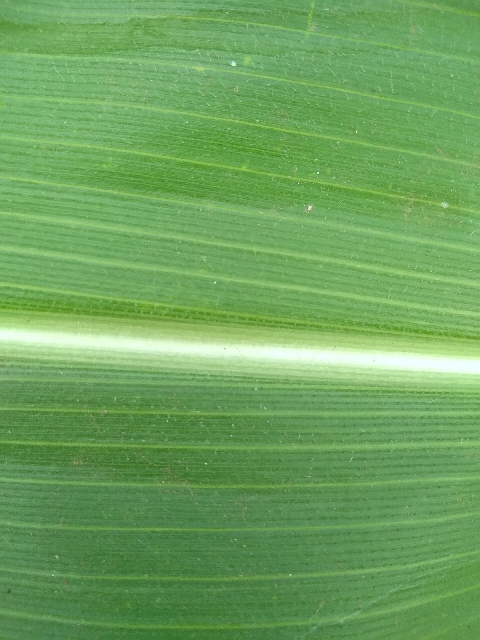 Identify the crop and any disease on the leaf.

maize, healthy
